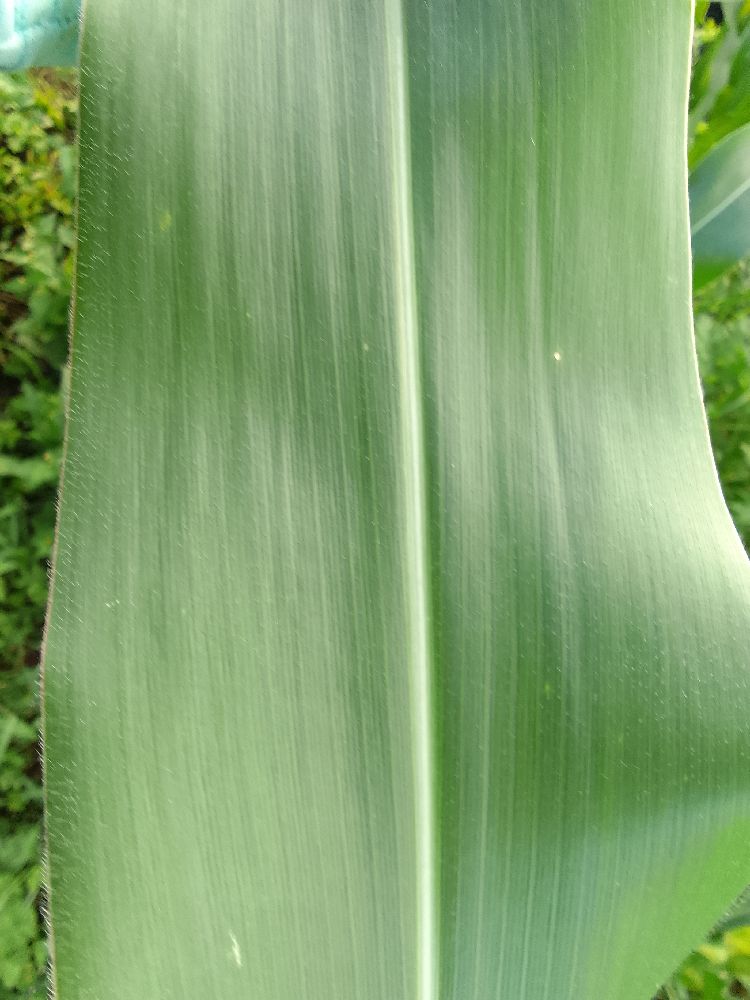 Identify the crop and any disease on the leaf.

maize, healthy
